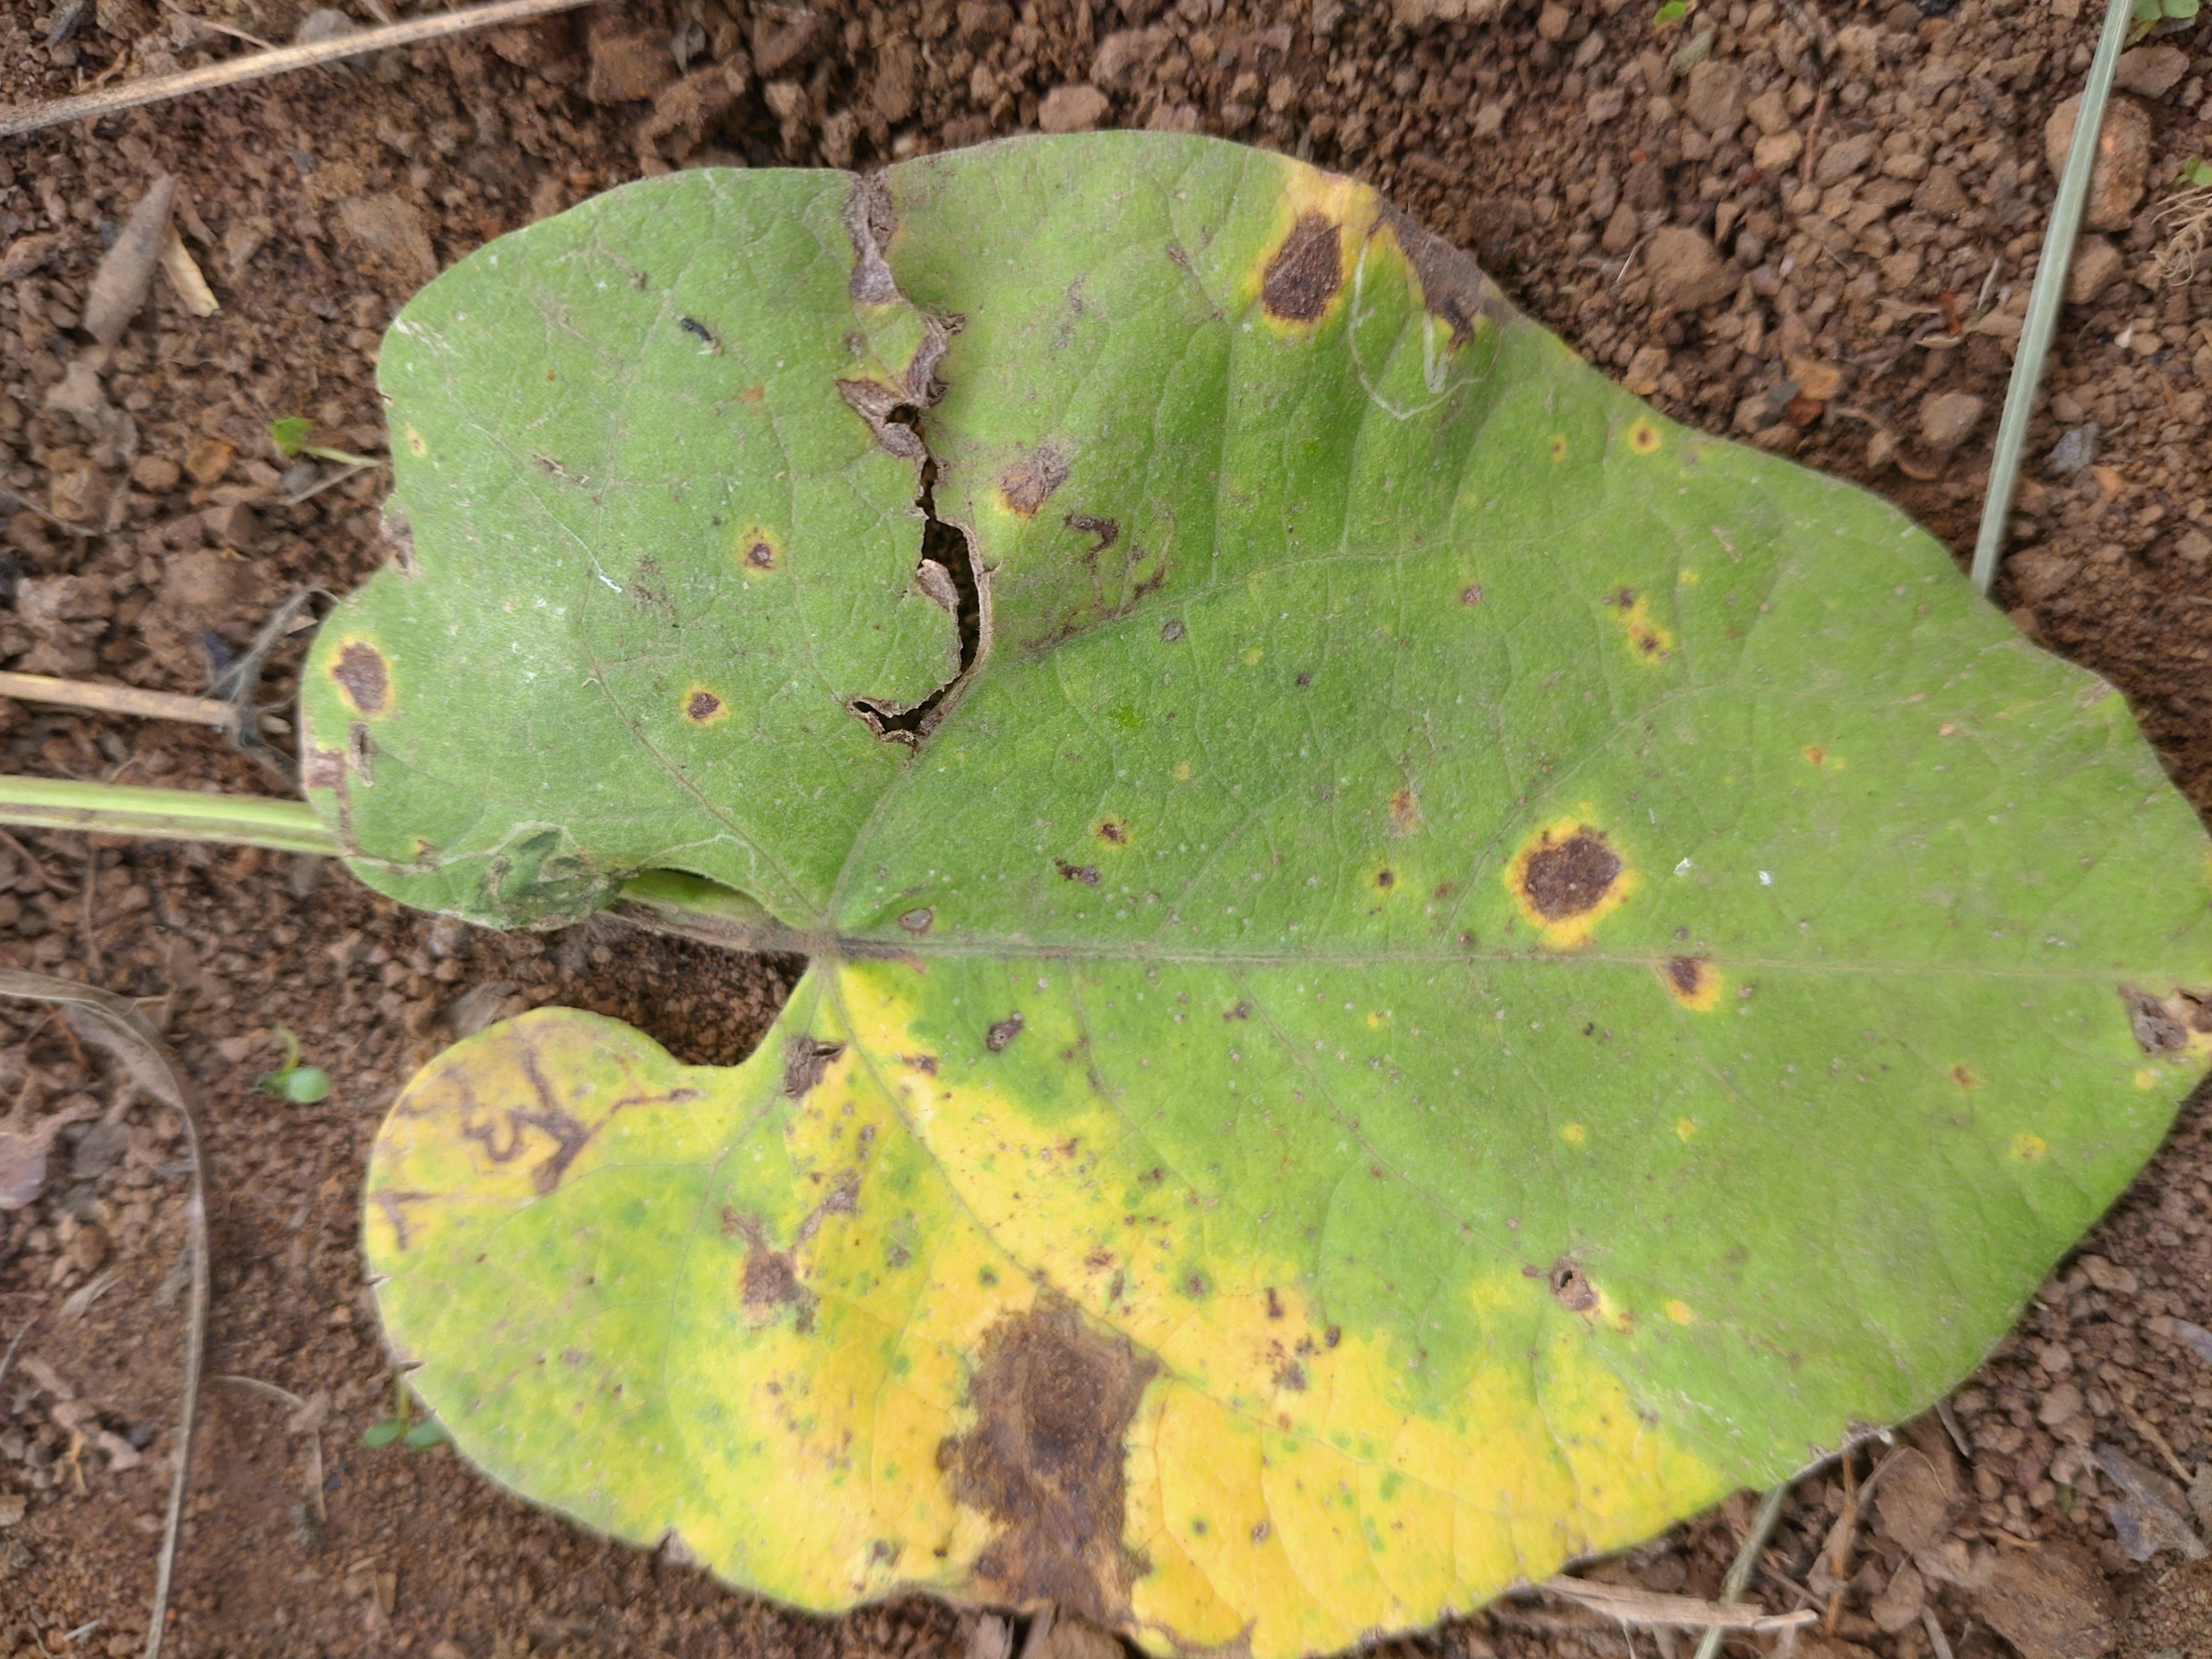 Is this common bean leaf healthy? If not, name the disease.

rust
